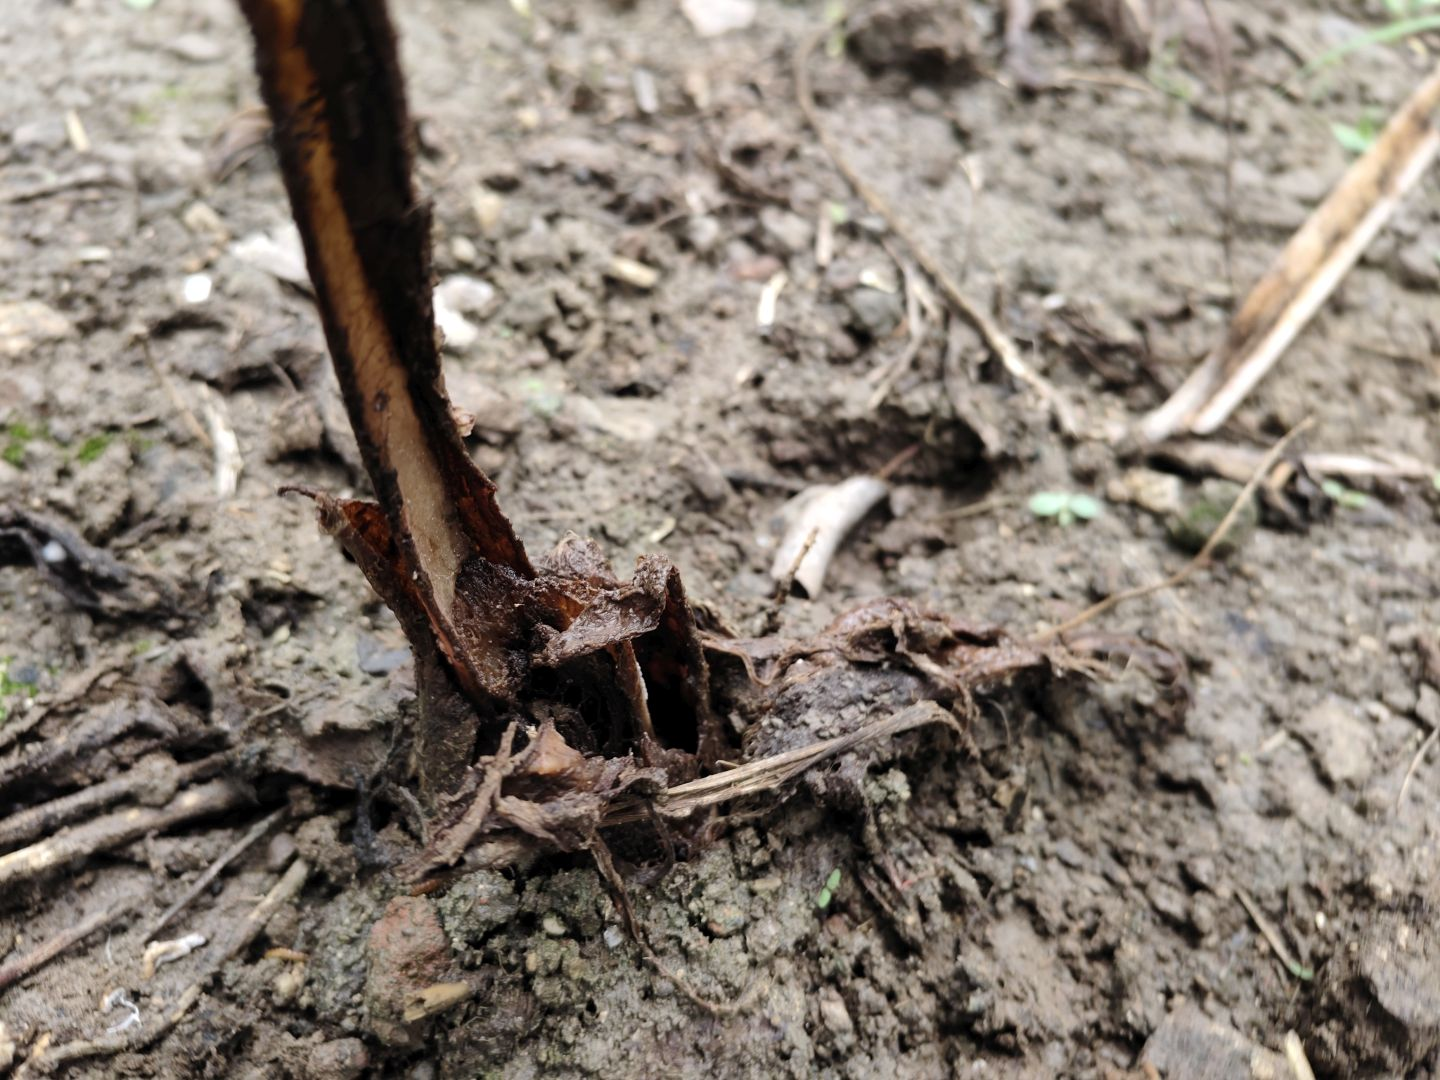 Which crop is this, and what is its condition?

taro, root rot
